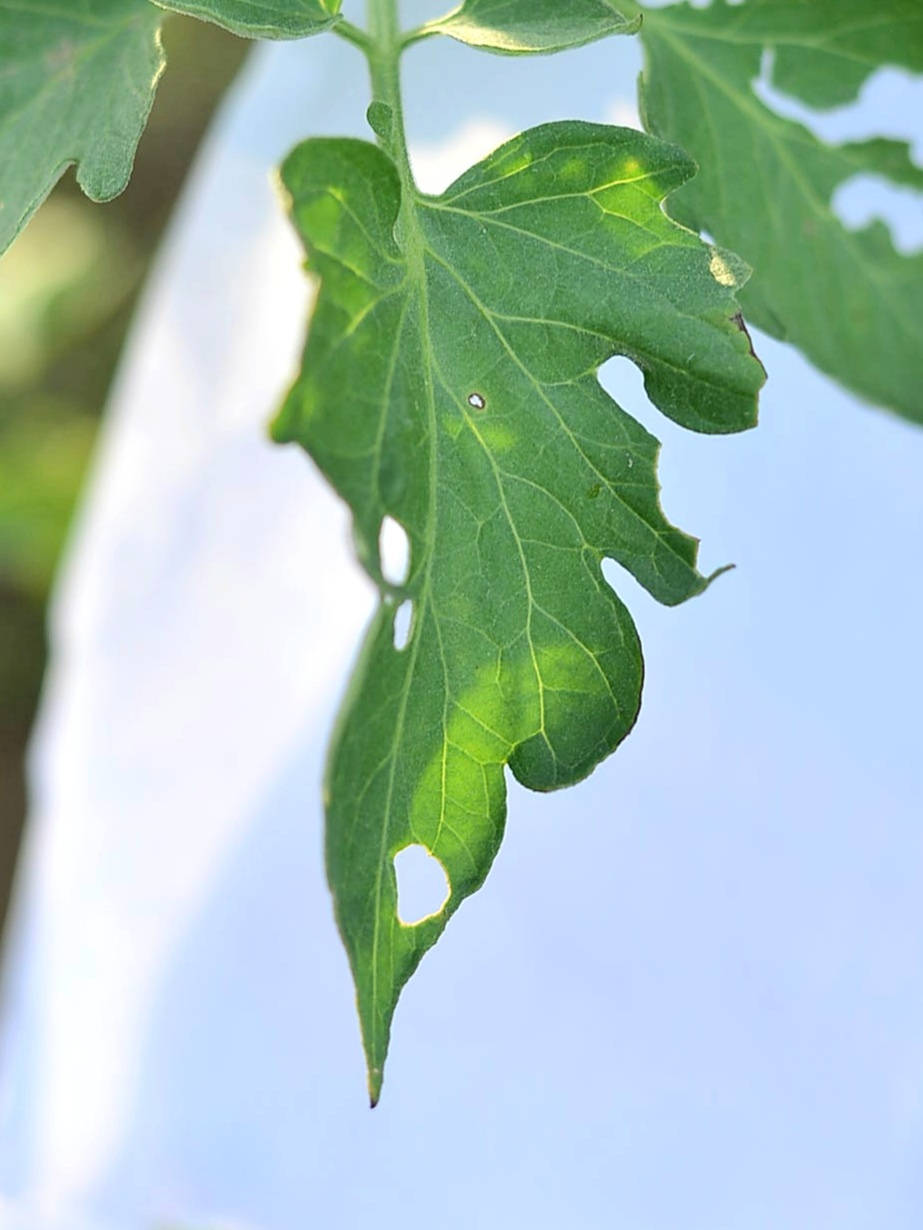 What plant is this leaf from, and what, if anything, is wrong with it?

tomato, infected
